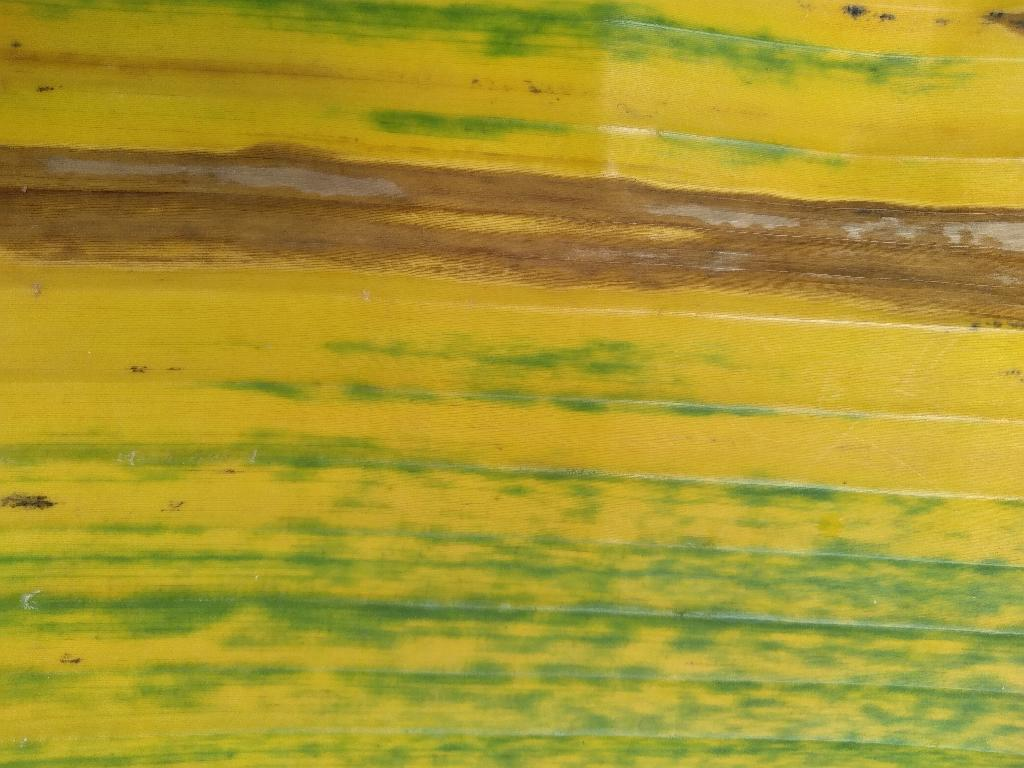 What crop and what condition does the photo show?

banana, fusarium wilt race 1
